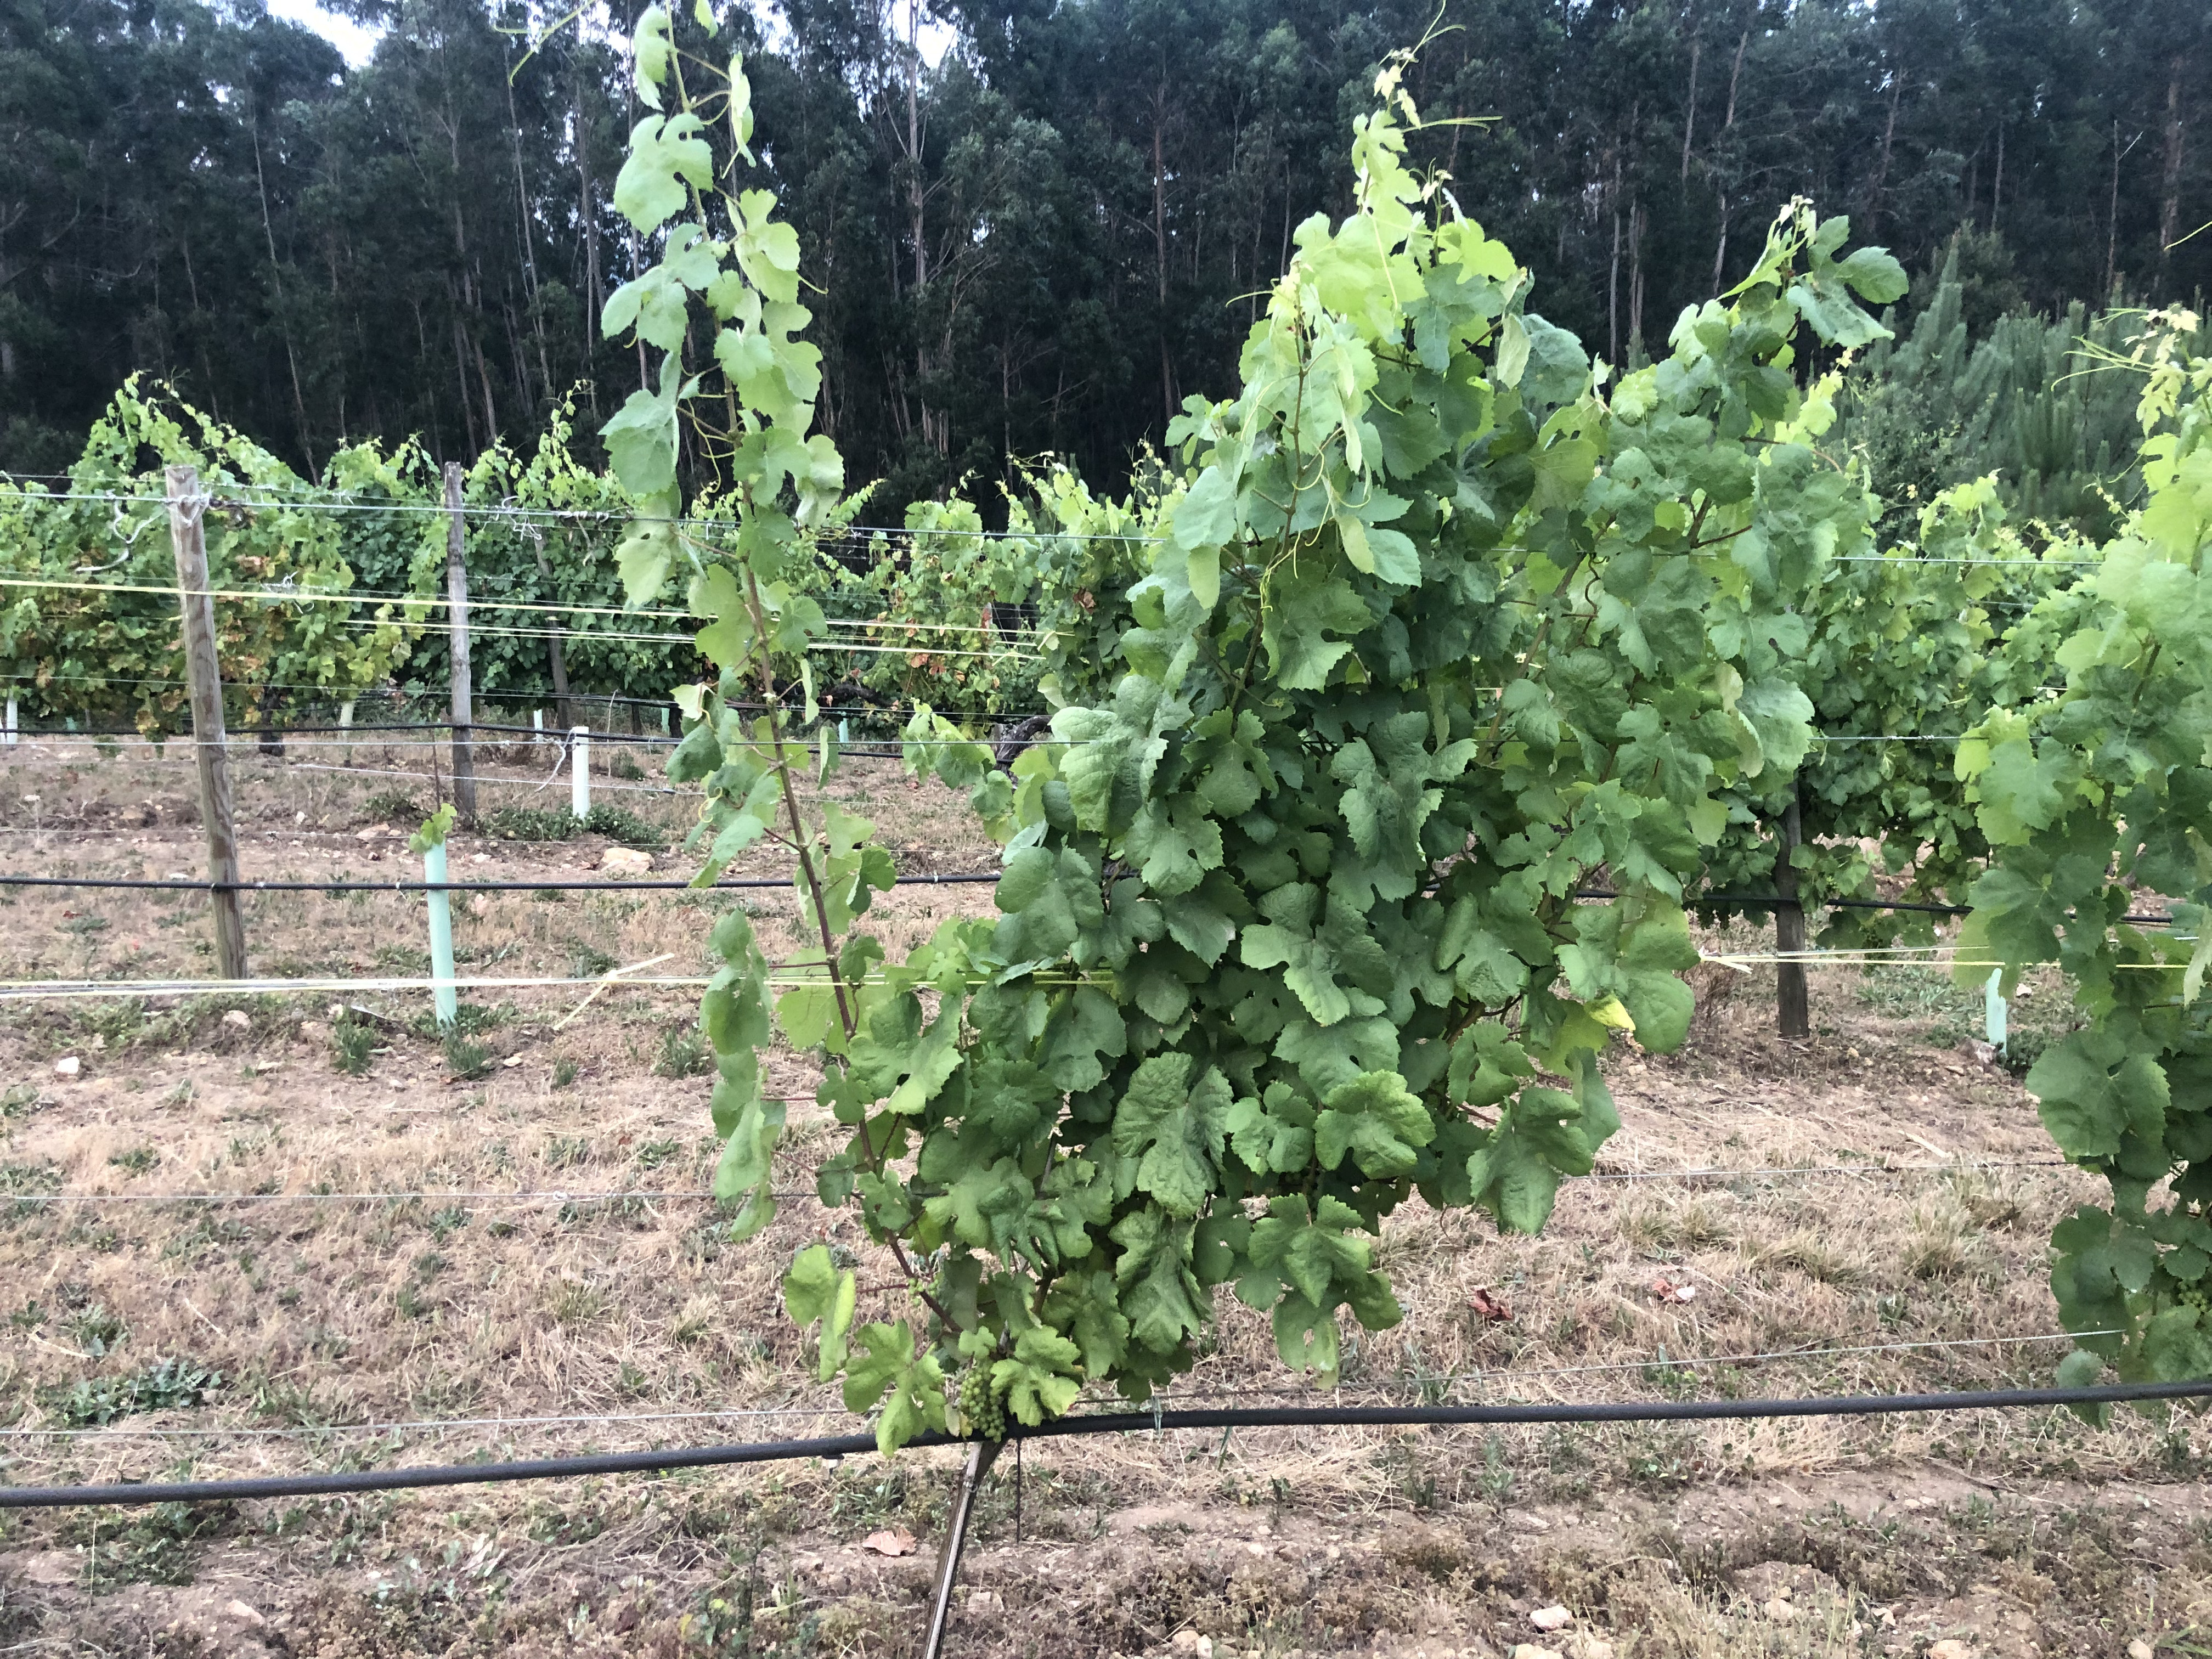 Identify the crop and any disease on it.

grapevine, not affected by esca disease
